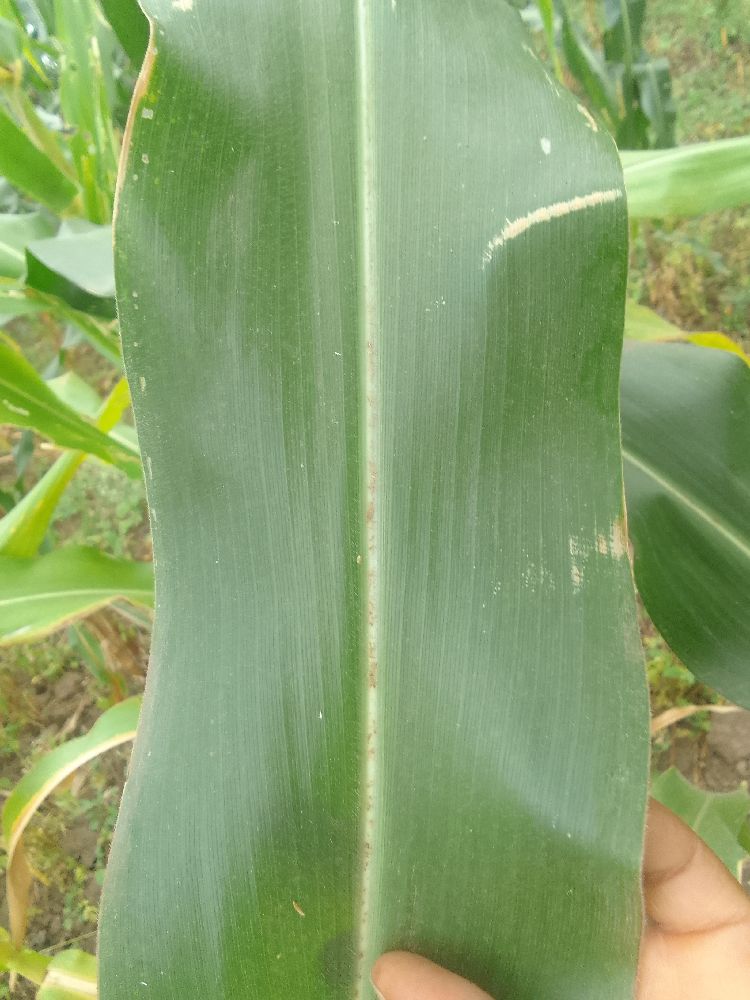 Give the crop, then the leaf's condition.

maize, healthy
